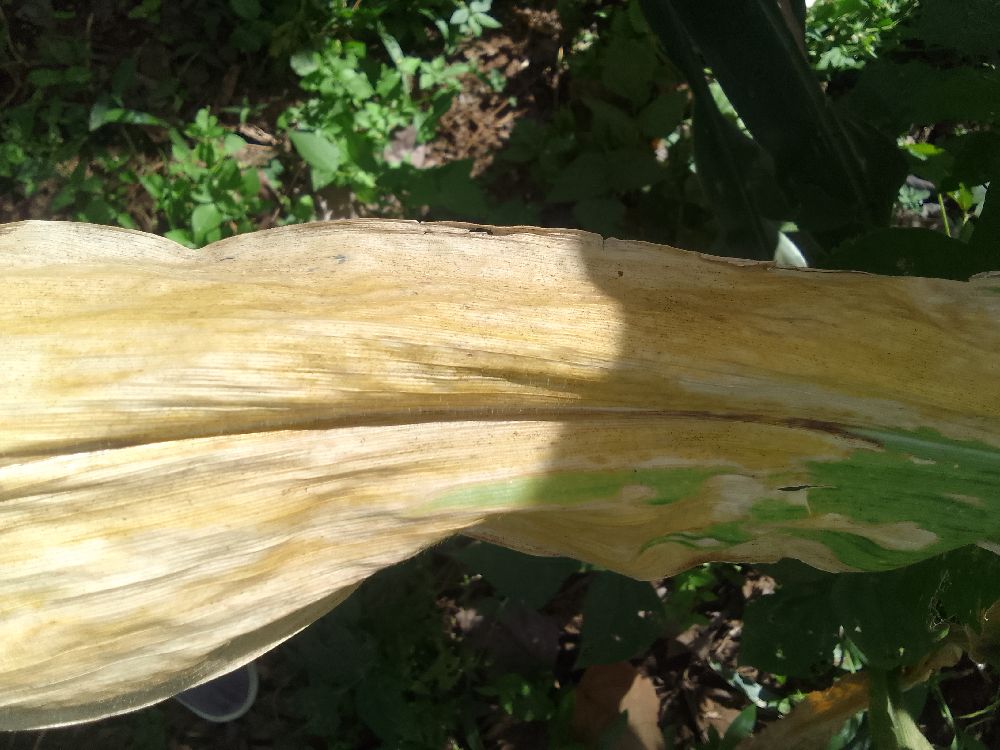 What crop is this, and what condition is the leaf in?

maize, maize lethal necrosis
